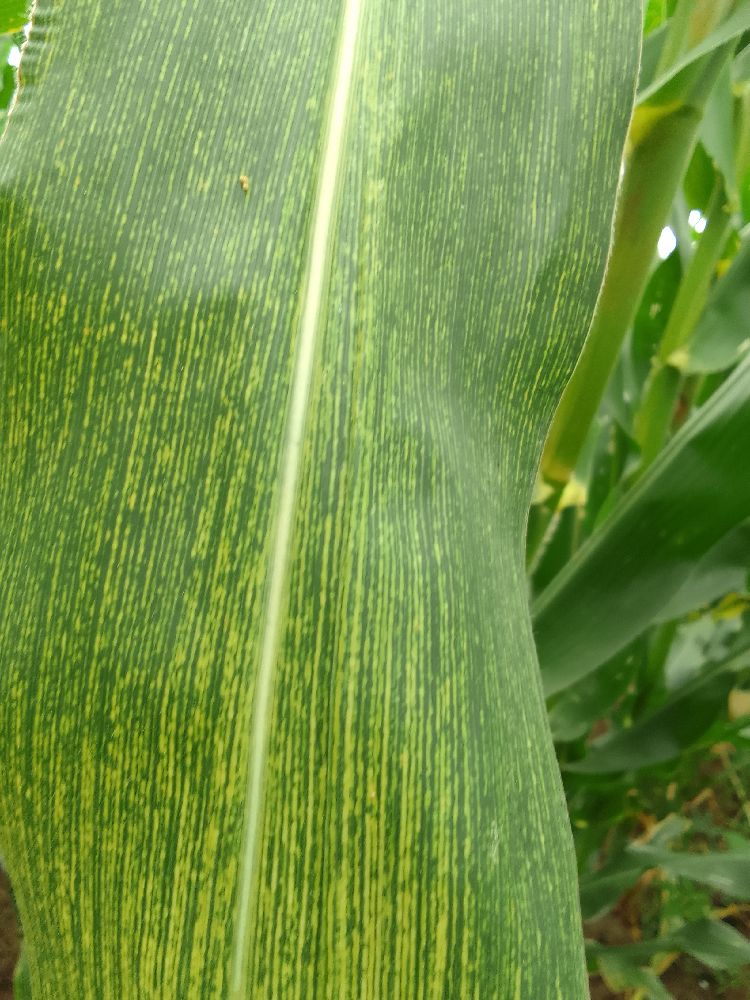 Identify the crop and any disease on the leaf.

maize, maize streak virus
